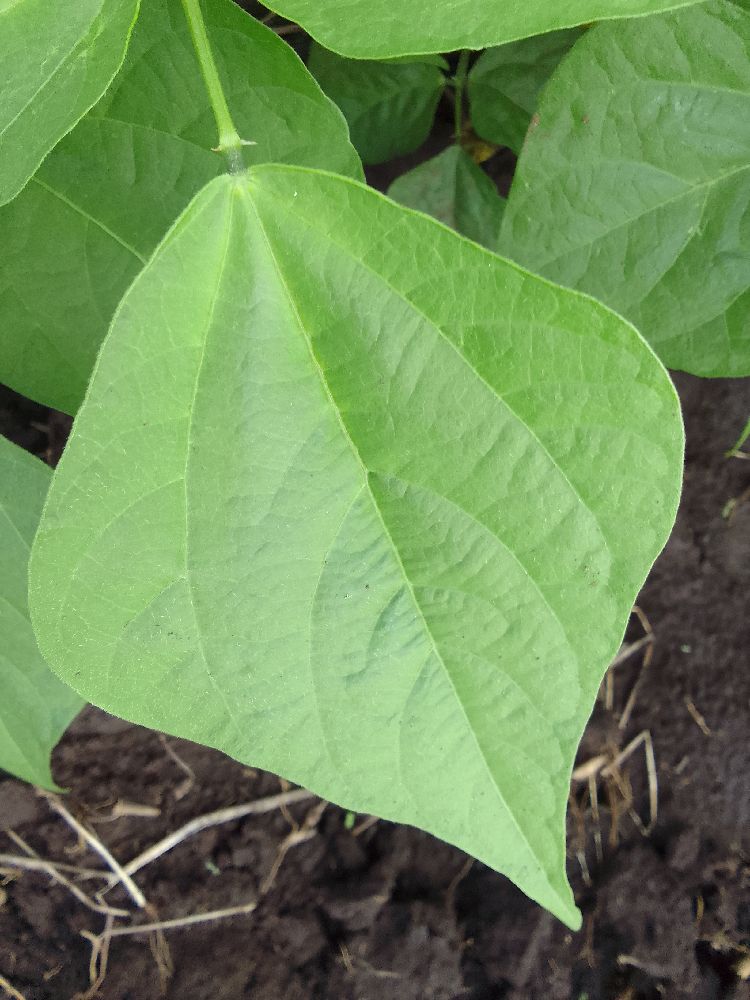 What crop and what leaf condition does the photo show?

common bean, healthy
